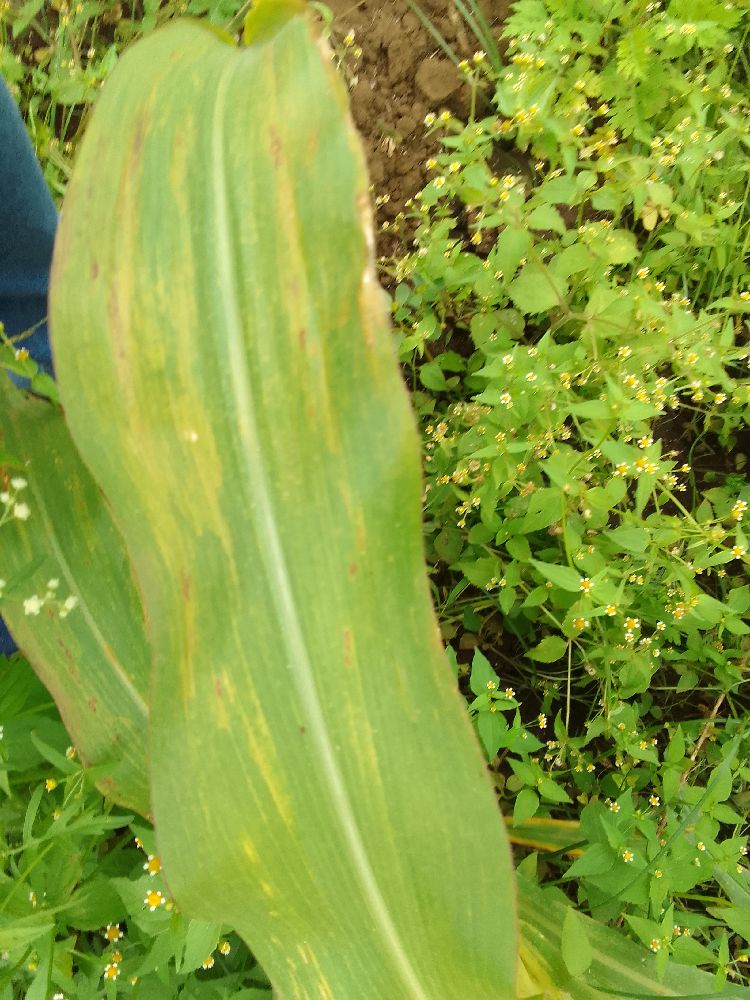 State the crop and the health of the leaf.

maize, maize lethal necrosis
